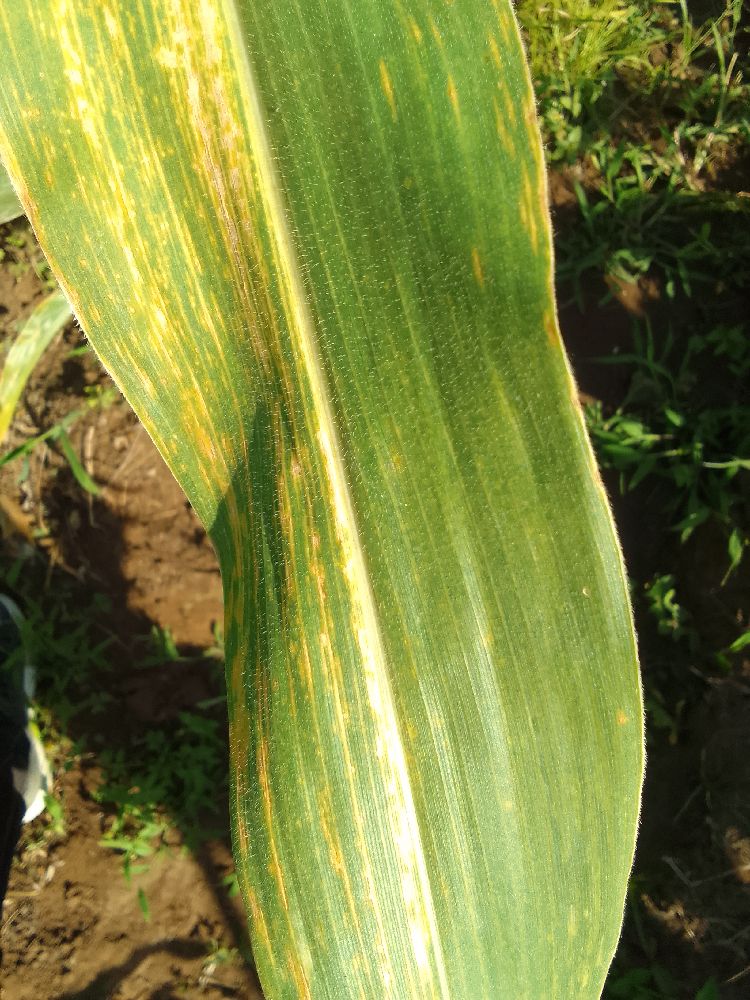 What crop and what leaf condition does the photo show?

maize, maize lethal necrosis
